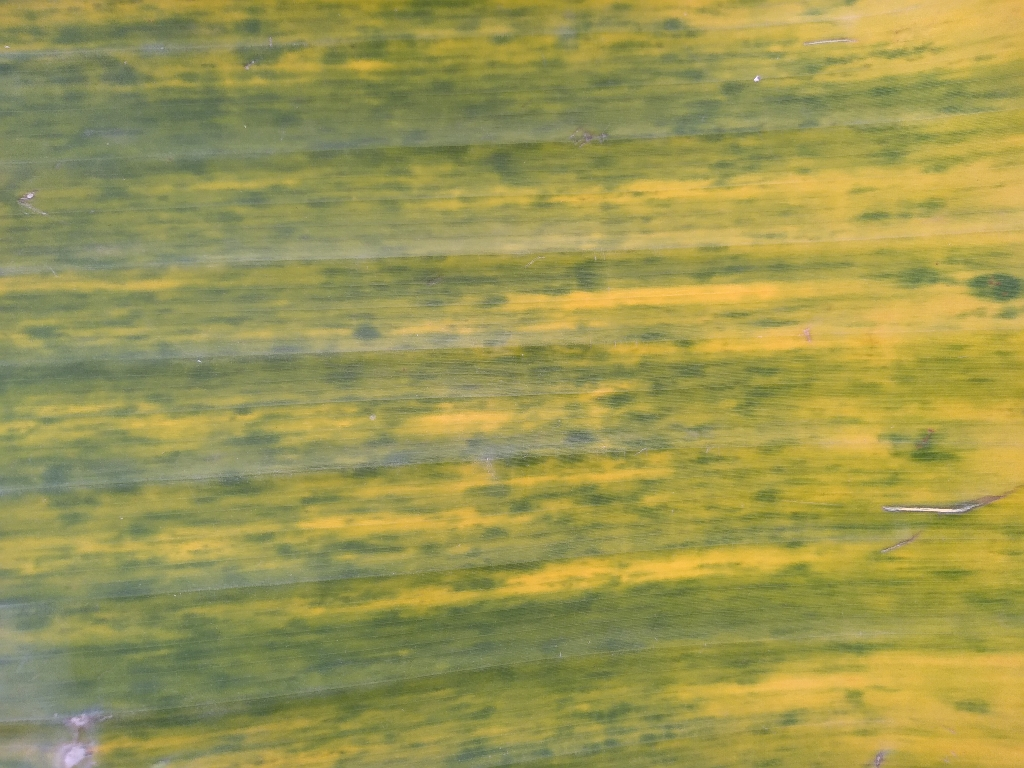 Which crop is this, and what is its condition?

banana, fusarium wilt race 1
